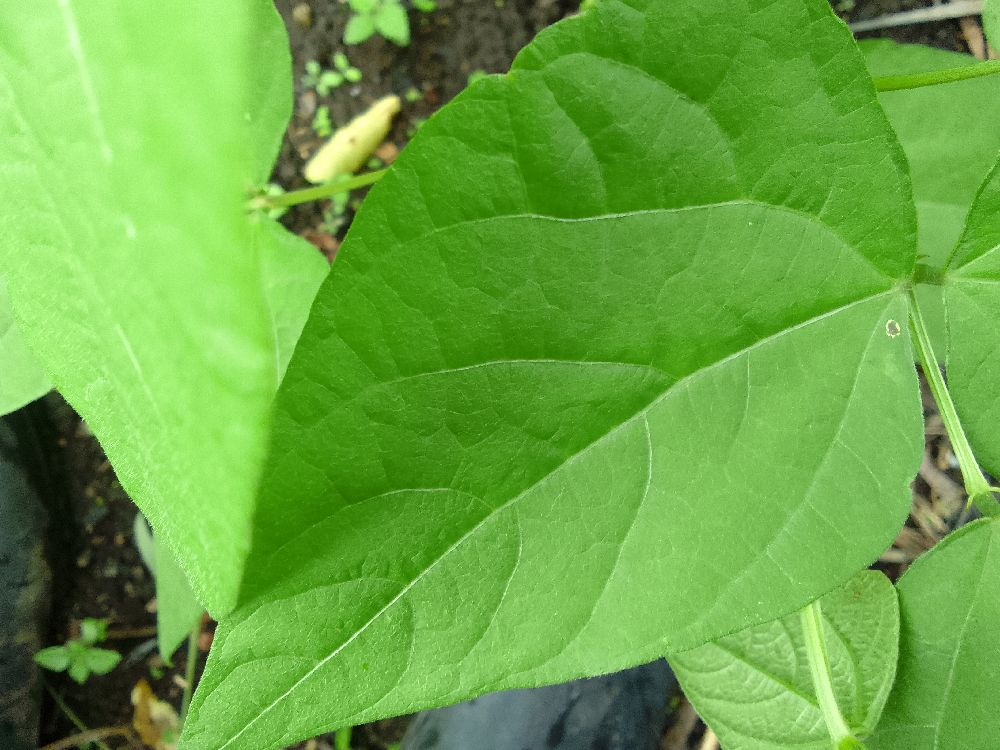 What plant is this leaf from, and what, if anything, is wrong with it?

common bean, healthy
